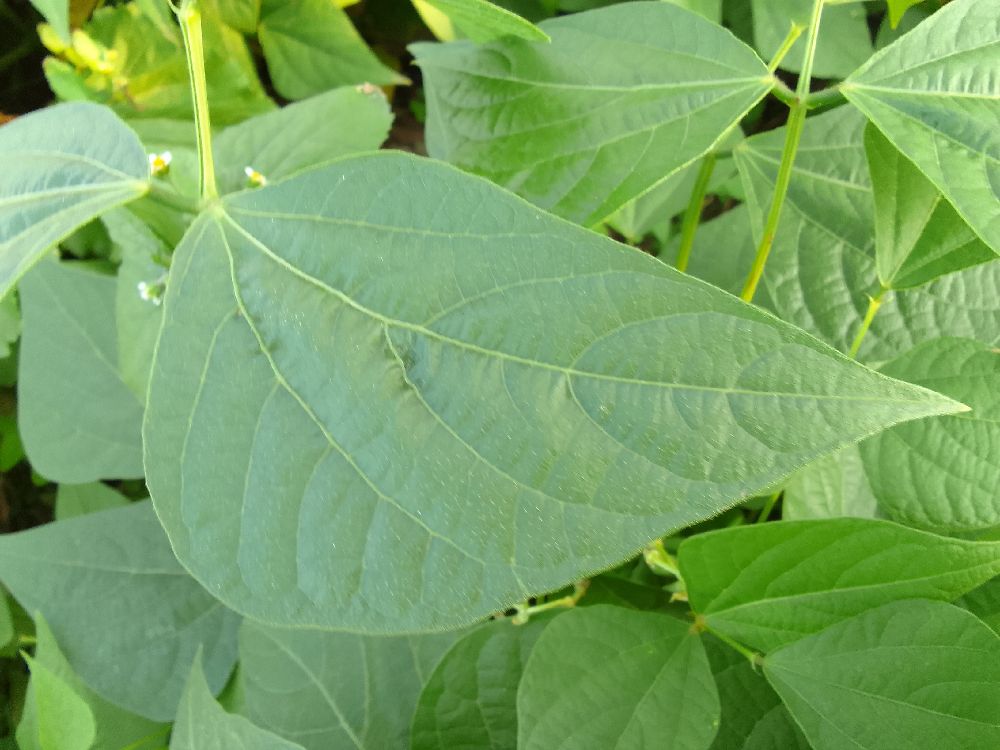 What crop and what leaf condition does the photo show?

common bean, healthy
